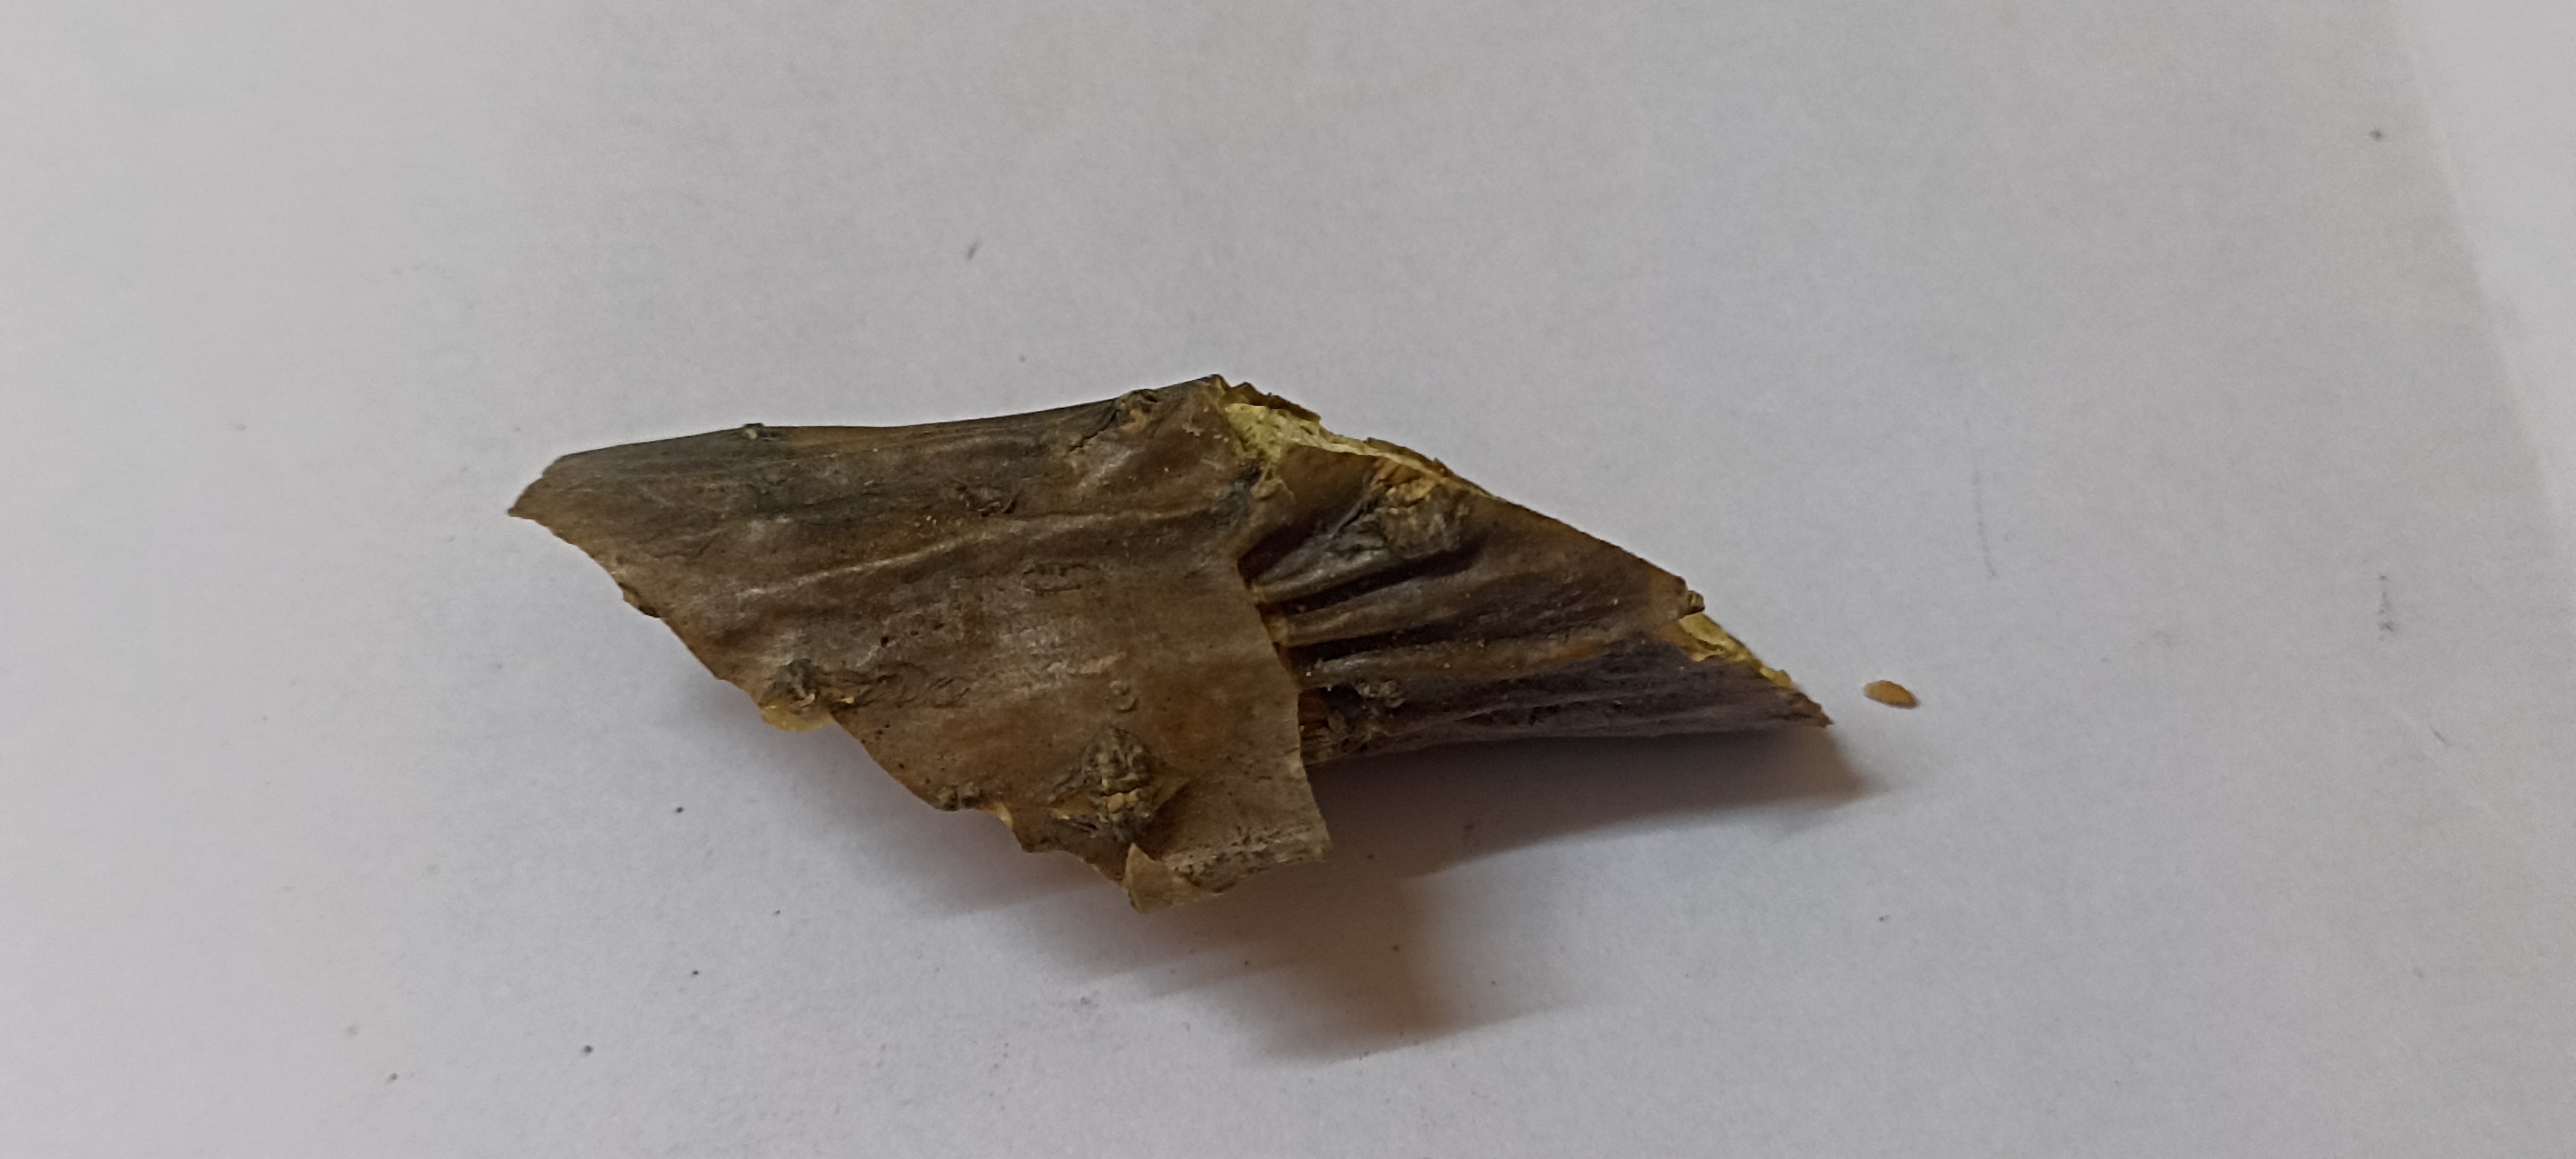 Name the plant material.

gulvel
